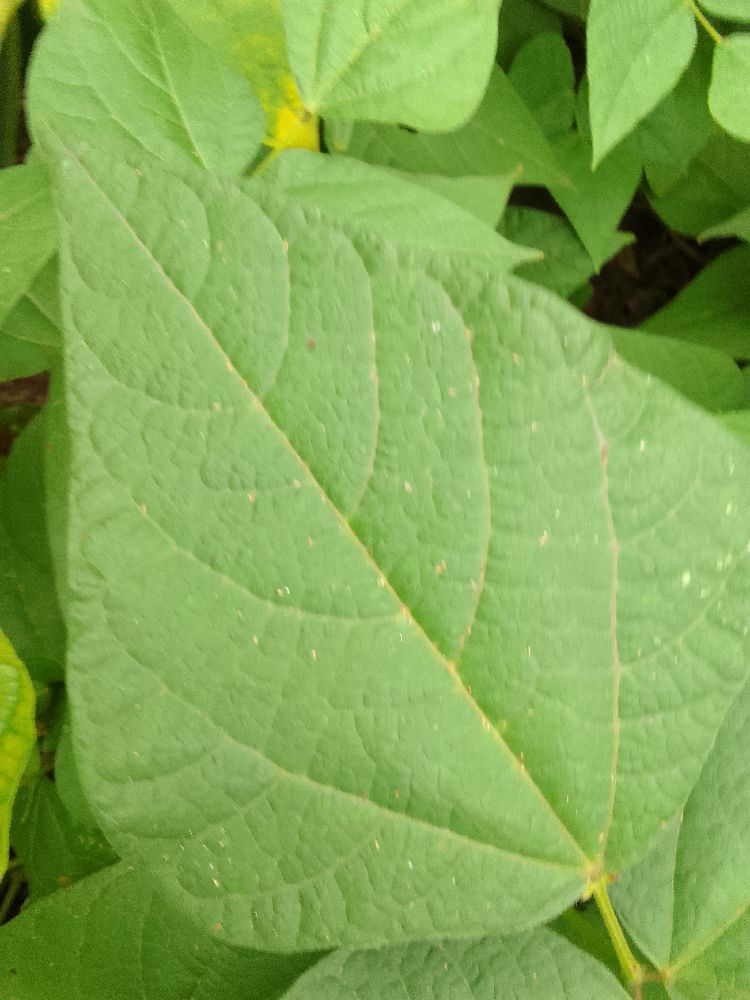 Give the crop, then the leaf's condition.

common bean, healthy
